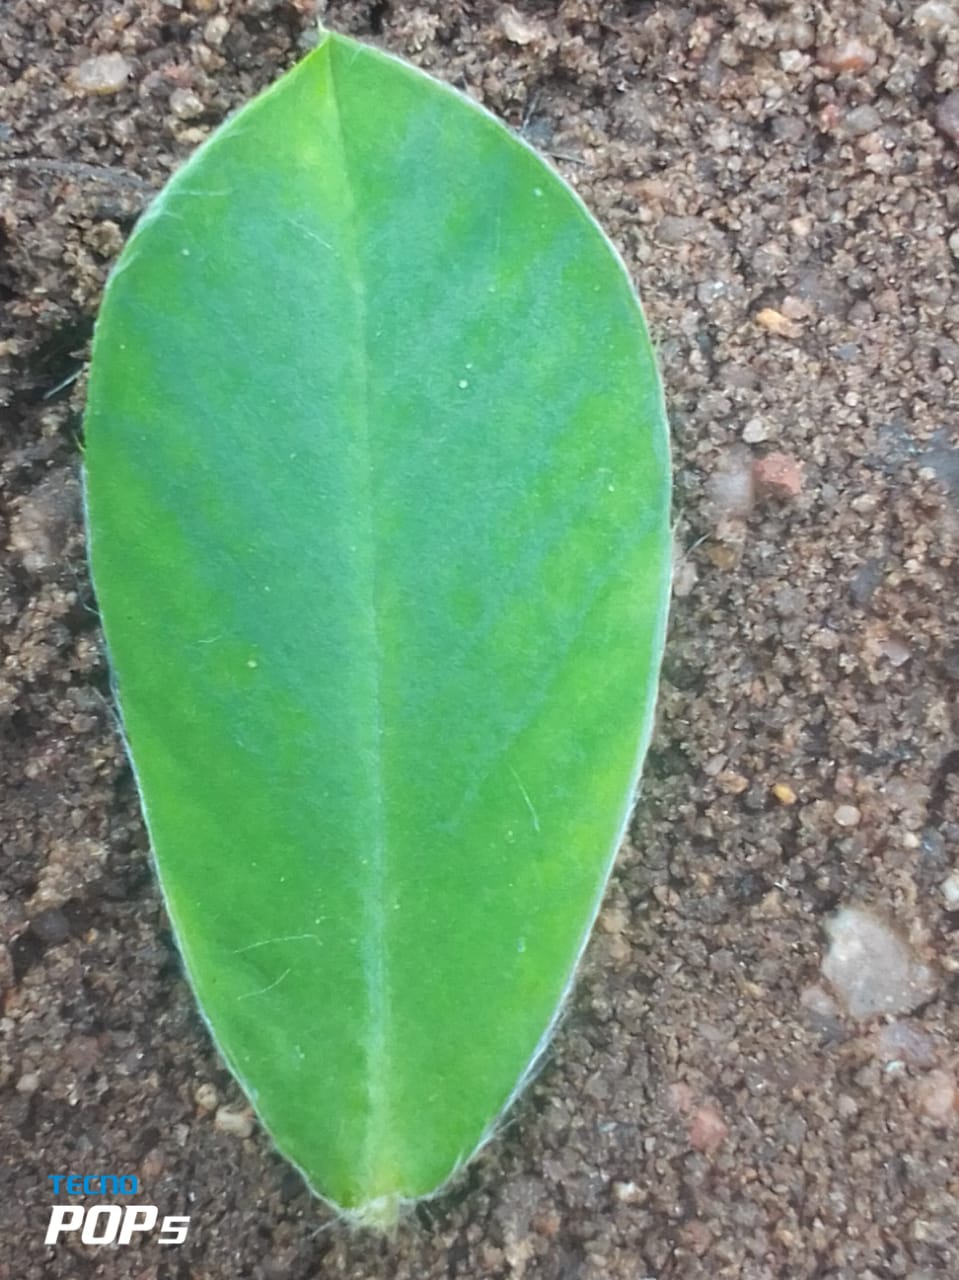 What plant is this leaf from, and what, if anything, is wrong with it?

peanut, healthy leaves
